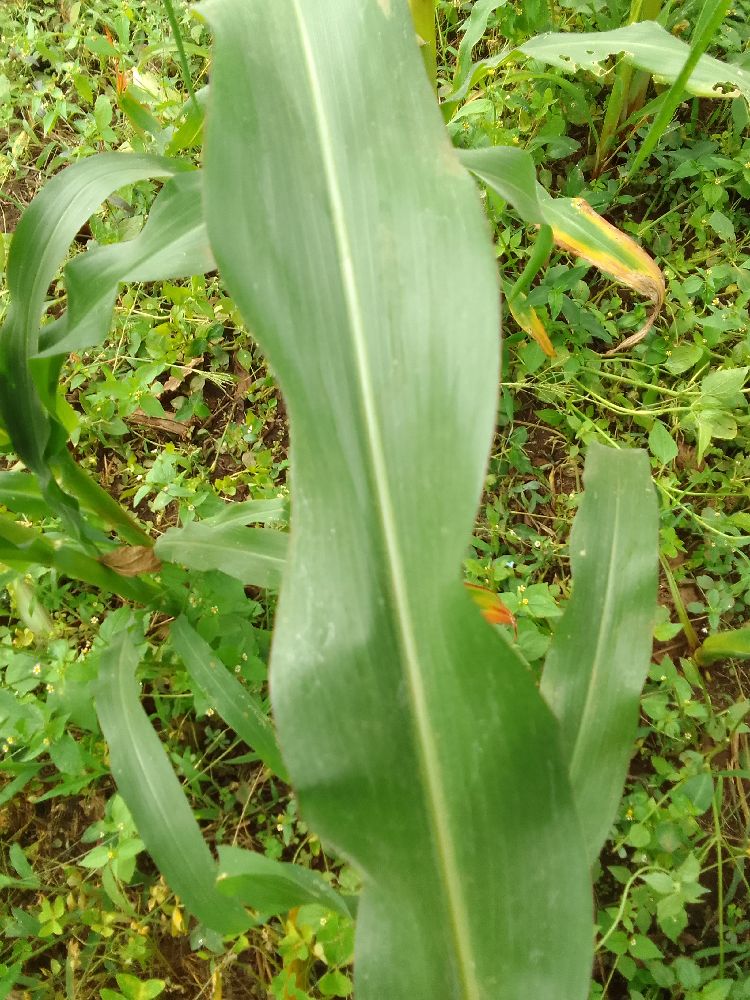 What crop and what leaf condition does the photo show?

maize, healthy
